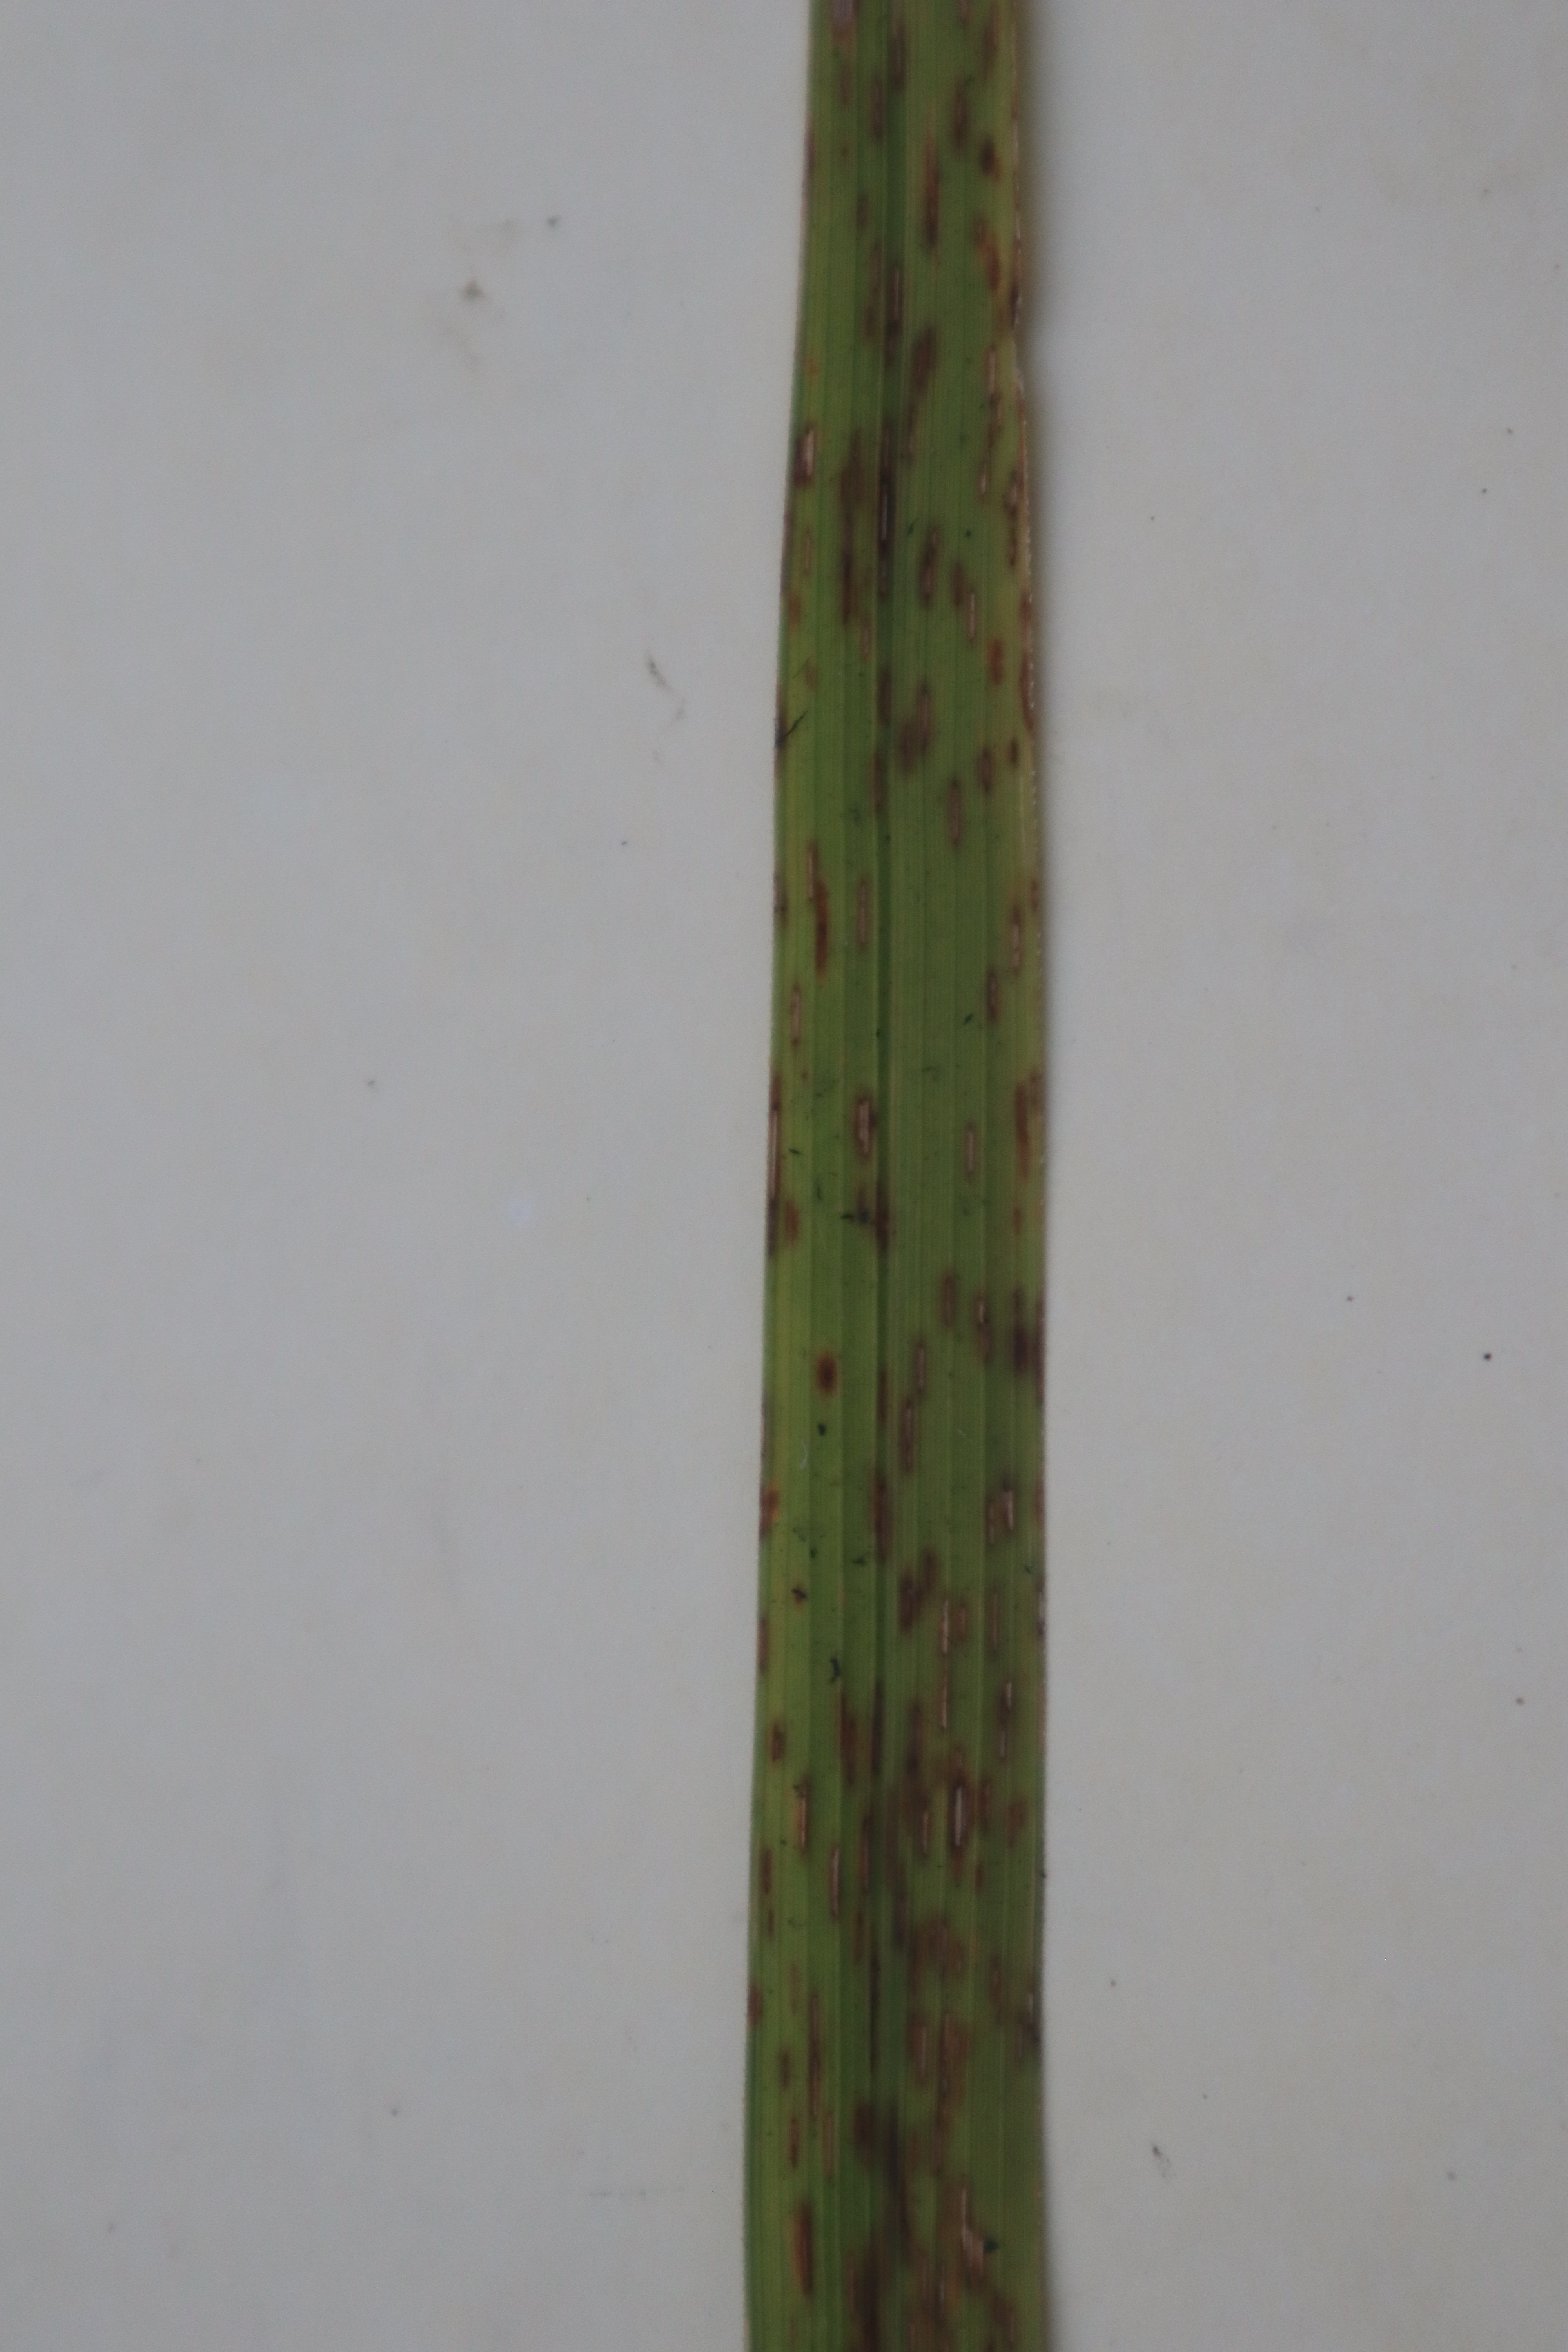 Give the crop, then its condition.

rice, brown spots
